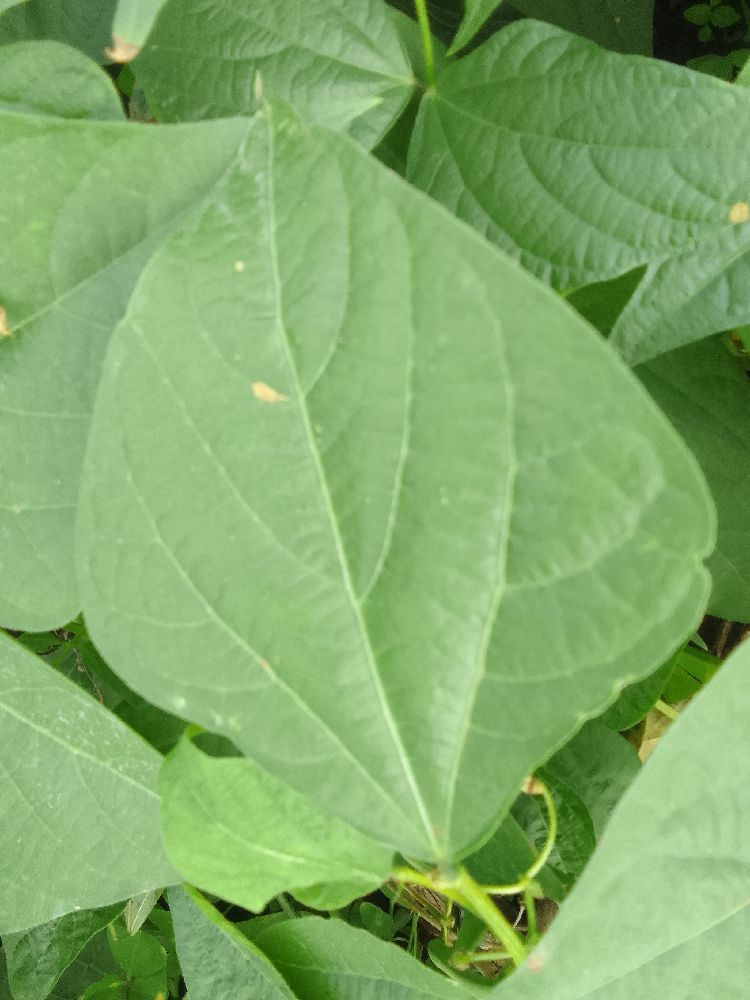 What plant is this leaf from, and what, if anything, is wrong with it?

common bean, healthy
